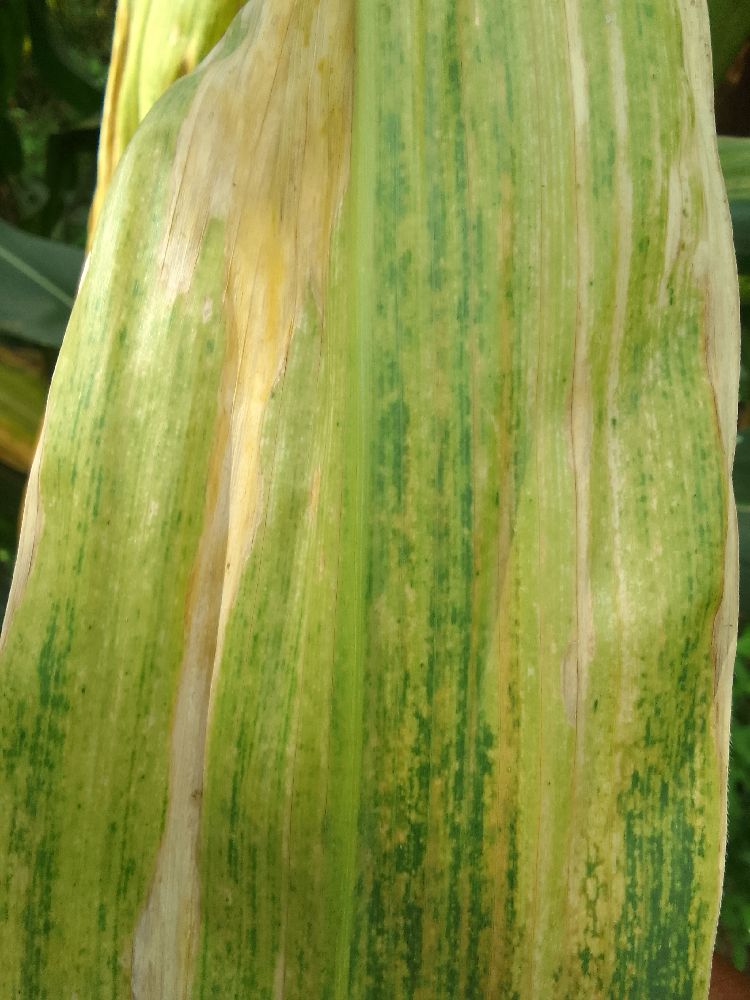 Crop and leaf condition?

maize, maize lethal necrosis
